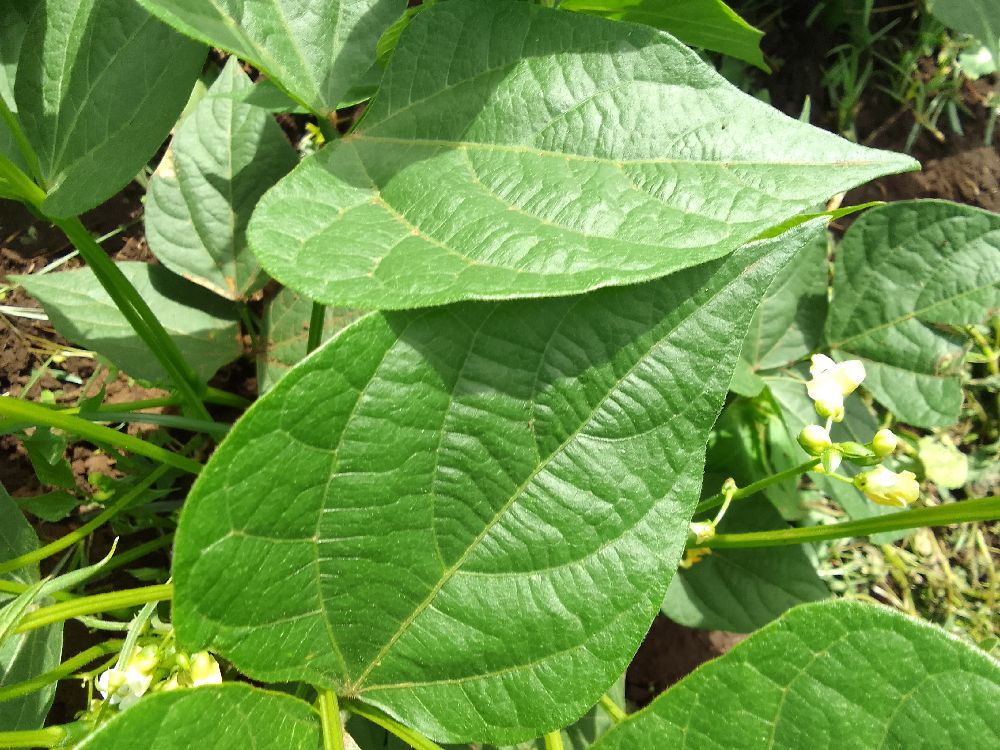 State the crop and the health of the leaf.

common bean, healthy
